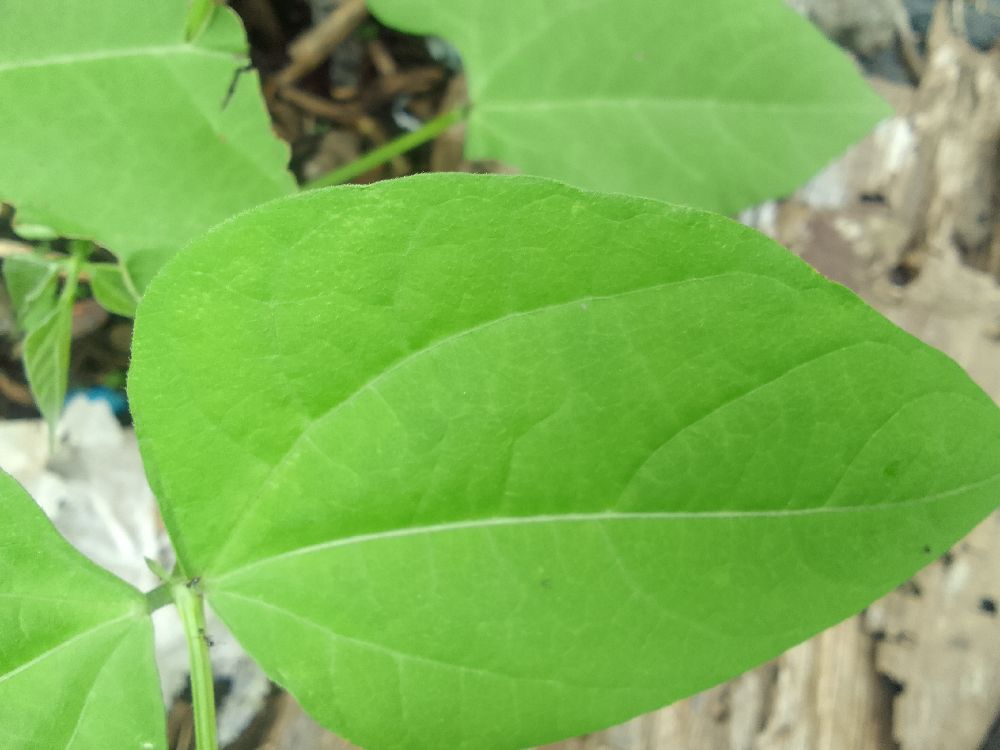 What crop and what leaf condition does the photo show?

common bean, healthy
